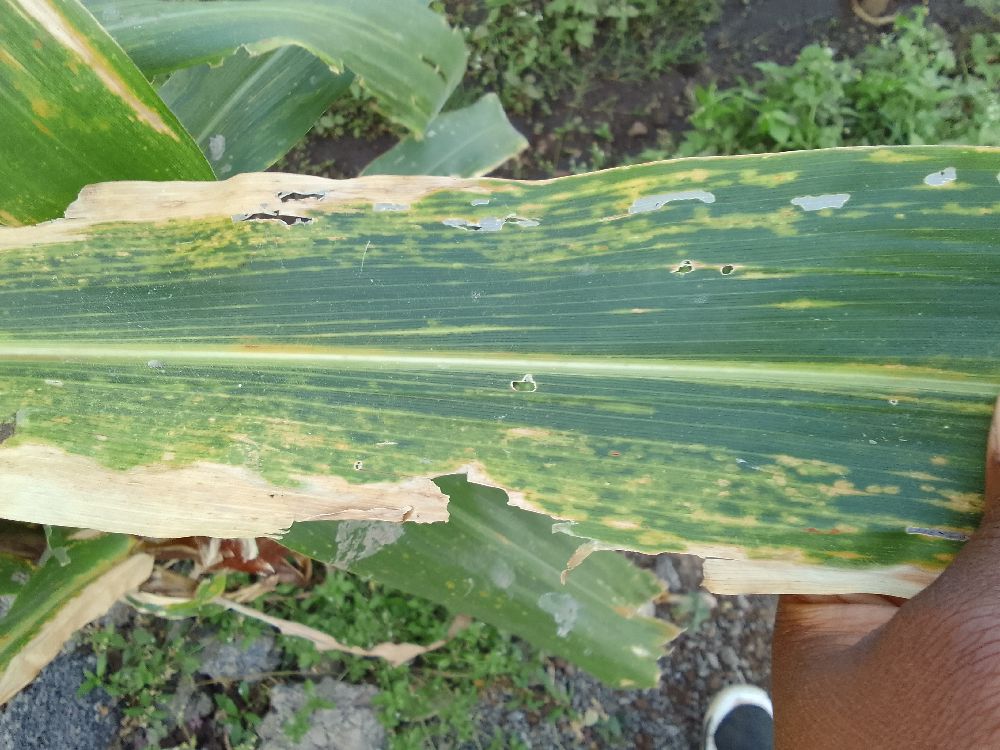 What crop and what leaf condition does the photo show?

maize, maize lethal necrosis
